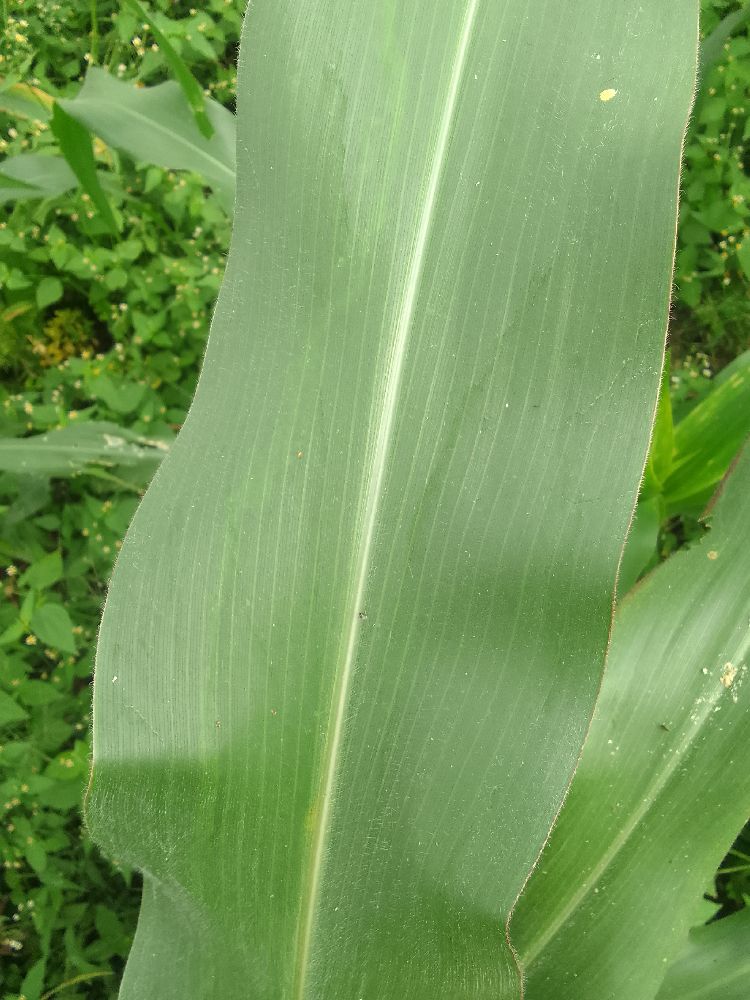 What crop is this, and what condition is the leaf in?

maize, healthy
